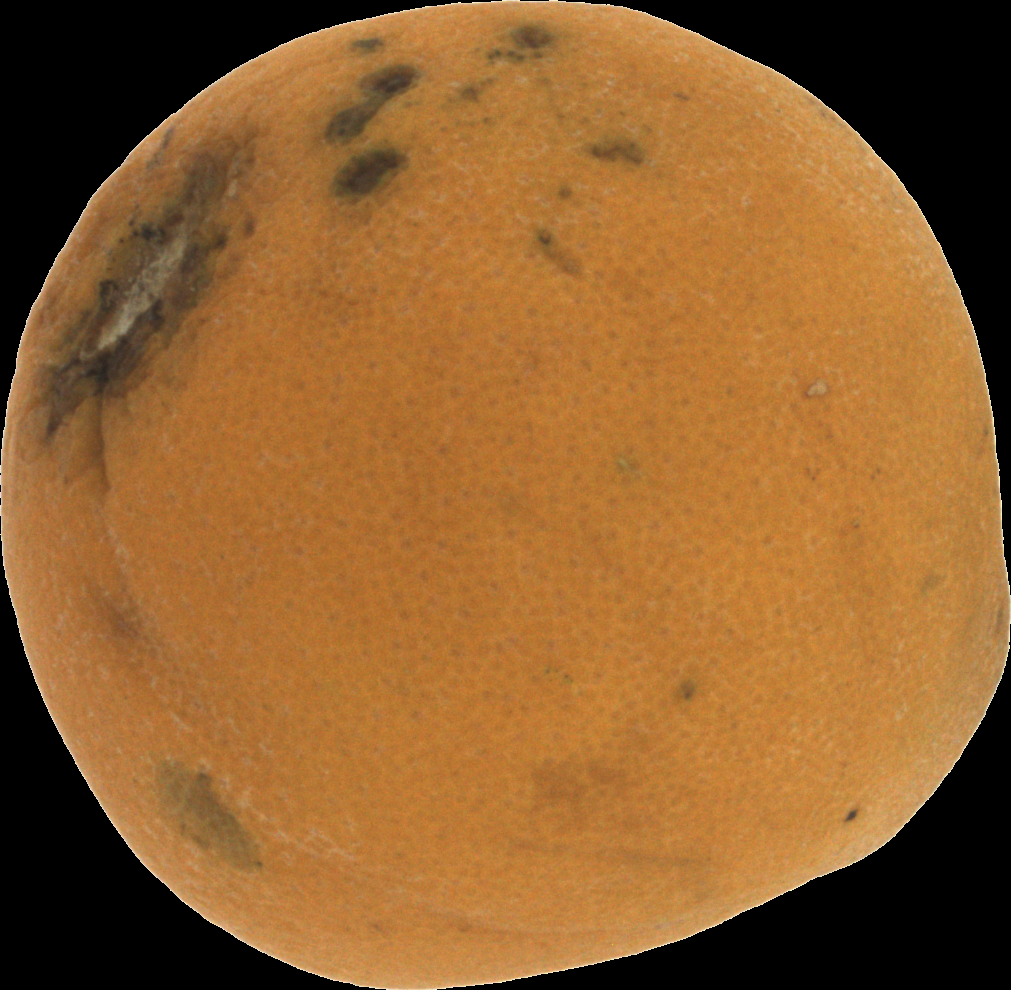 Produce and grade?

orange, bad
